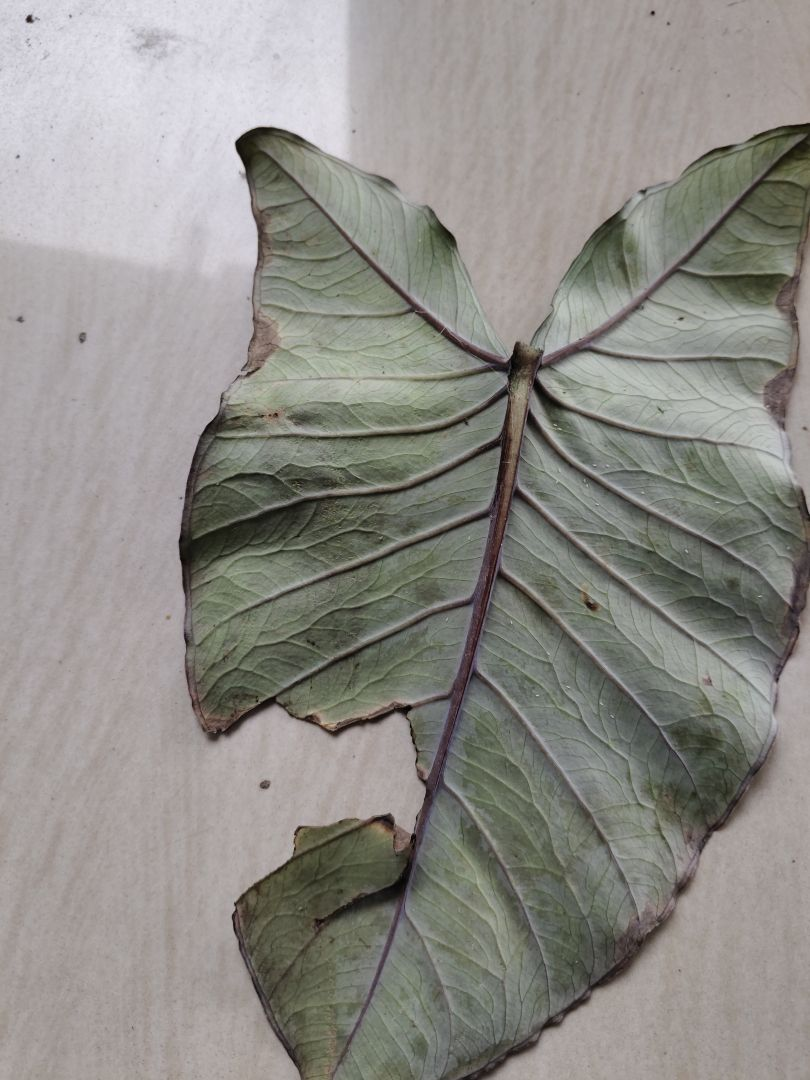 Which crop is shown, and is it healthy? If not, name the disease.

taro, leaf blight
